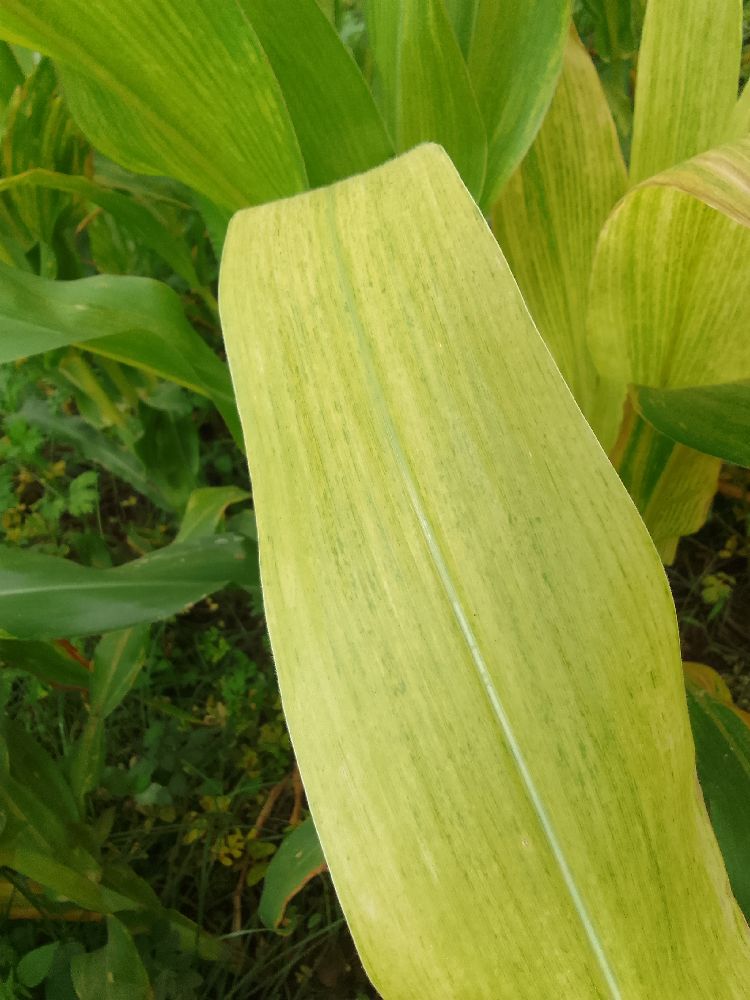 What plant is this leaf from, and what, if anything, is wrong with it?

maize, maize lethal necrosis
